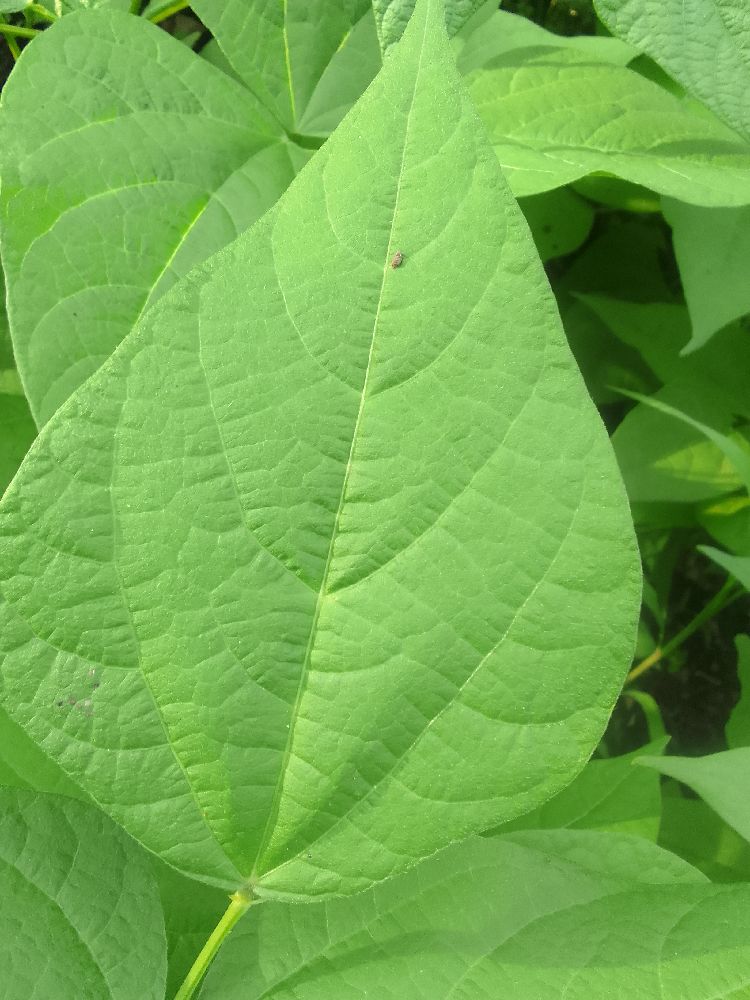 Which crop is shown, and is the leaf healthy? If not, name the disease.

common bean, healthy
